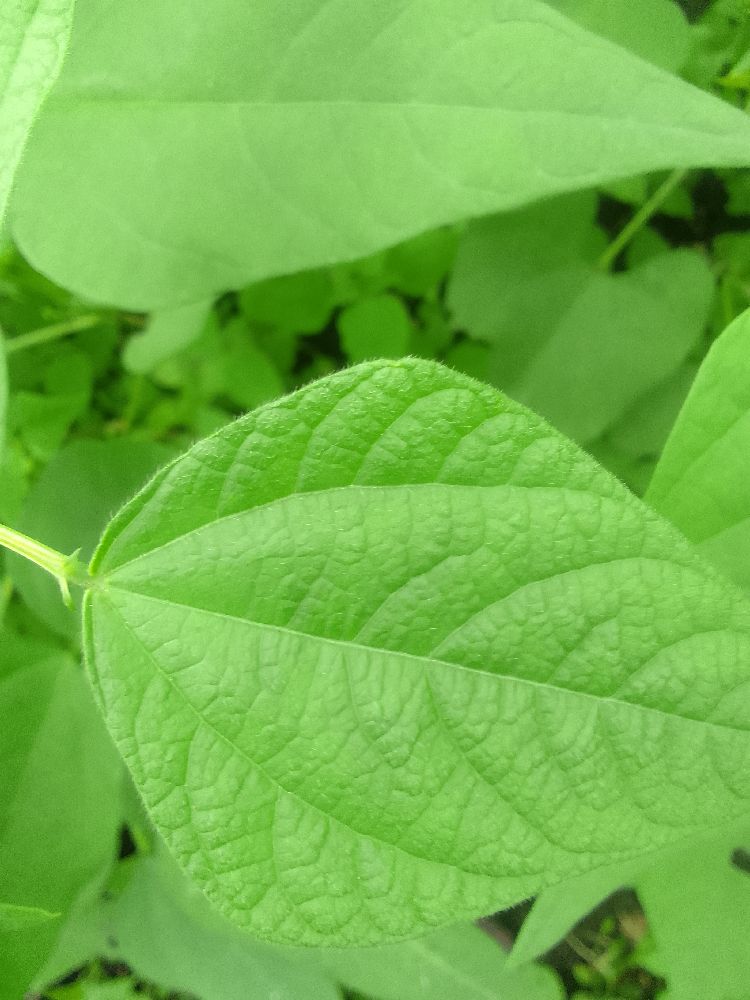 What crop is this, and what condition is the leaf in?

common bean, healthy
